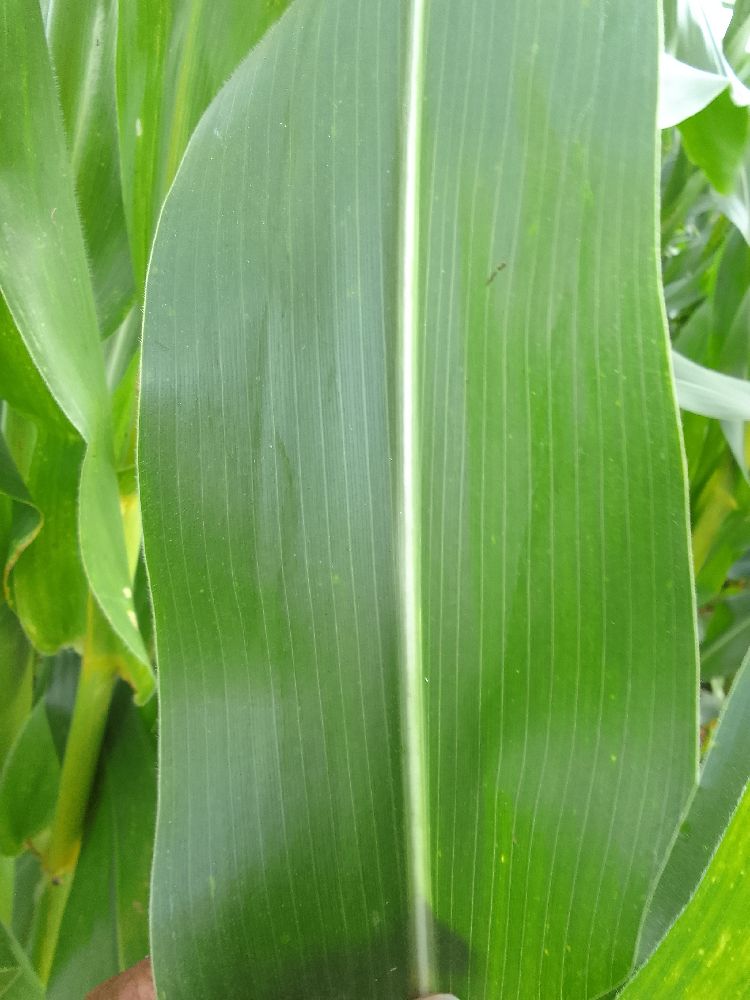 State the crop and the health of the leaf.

maize, healthy
